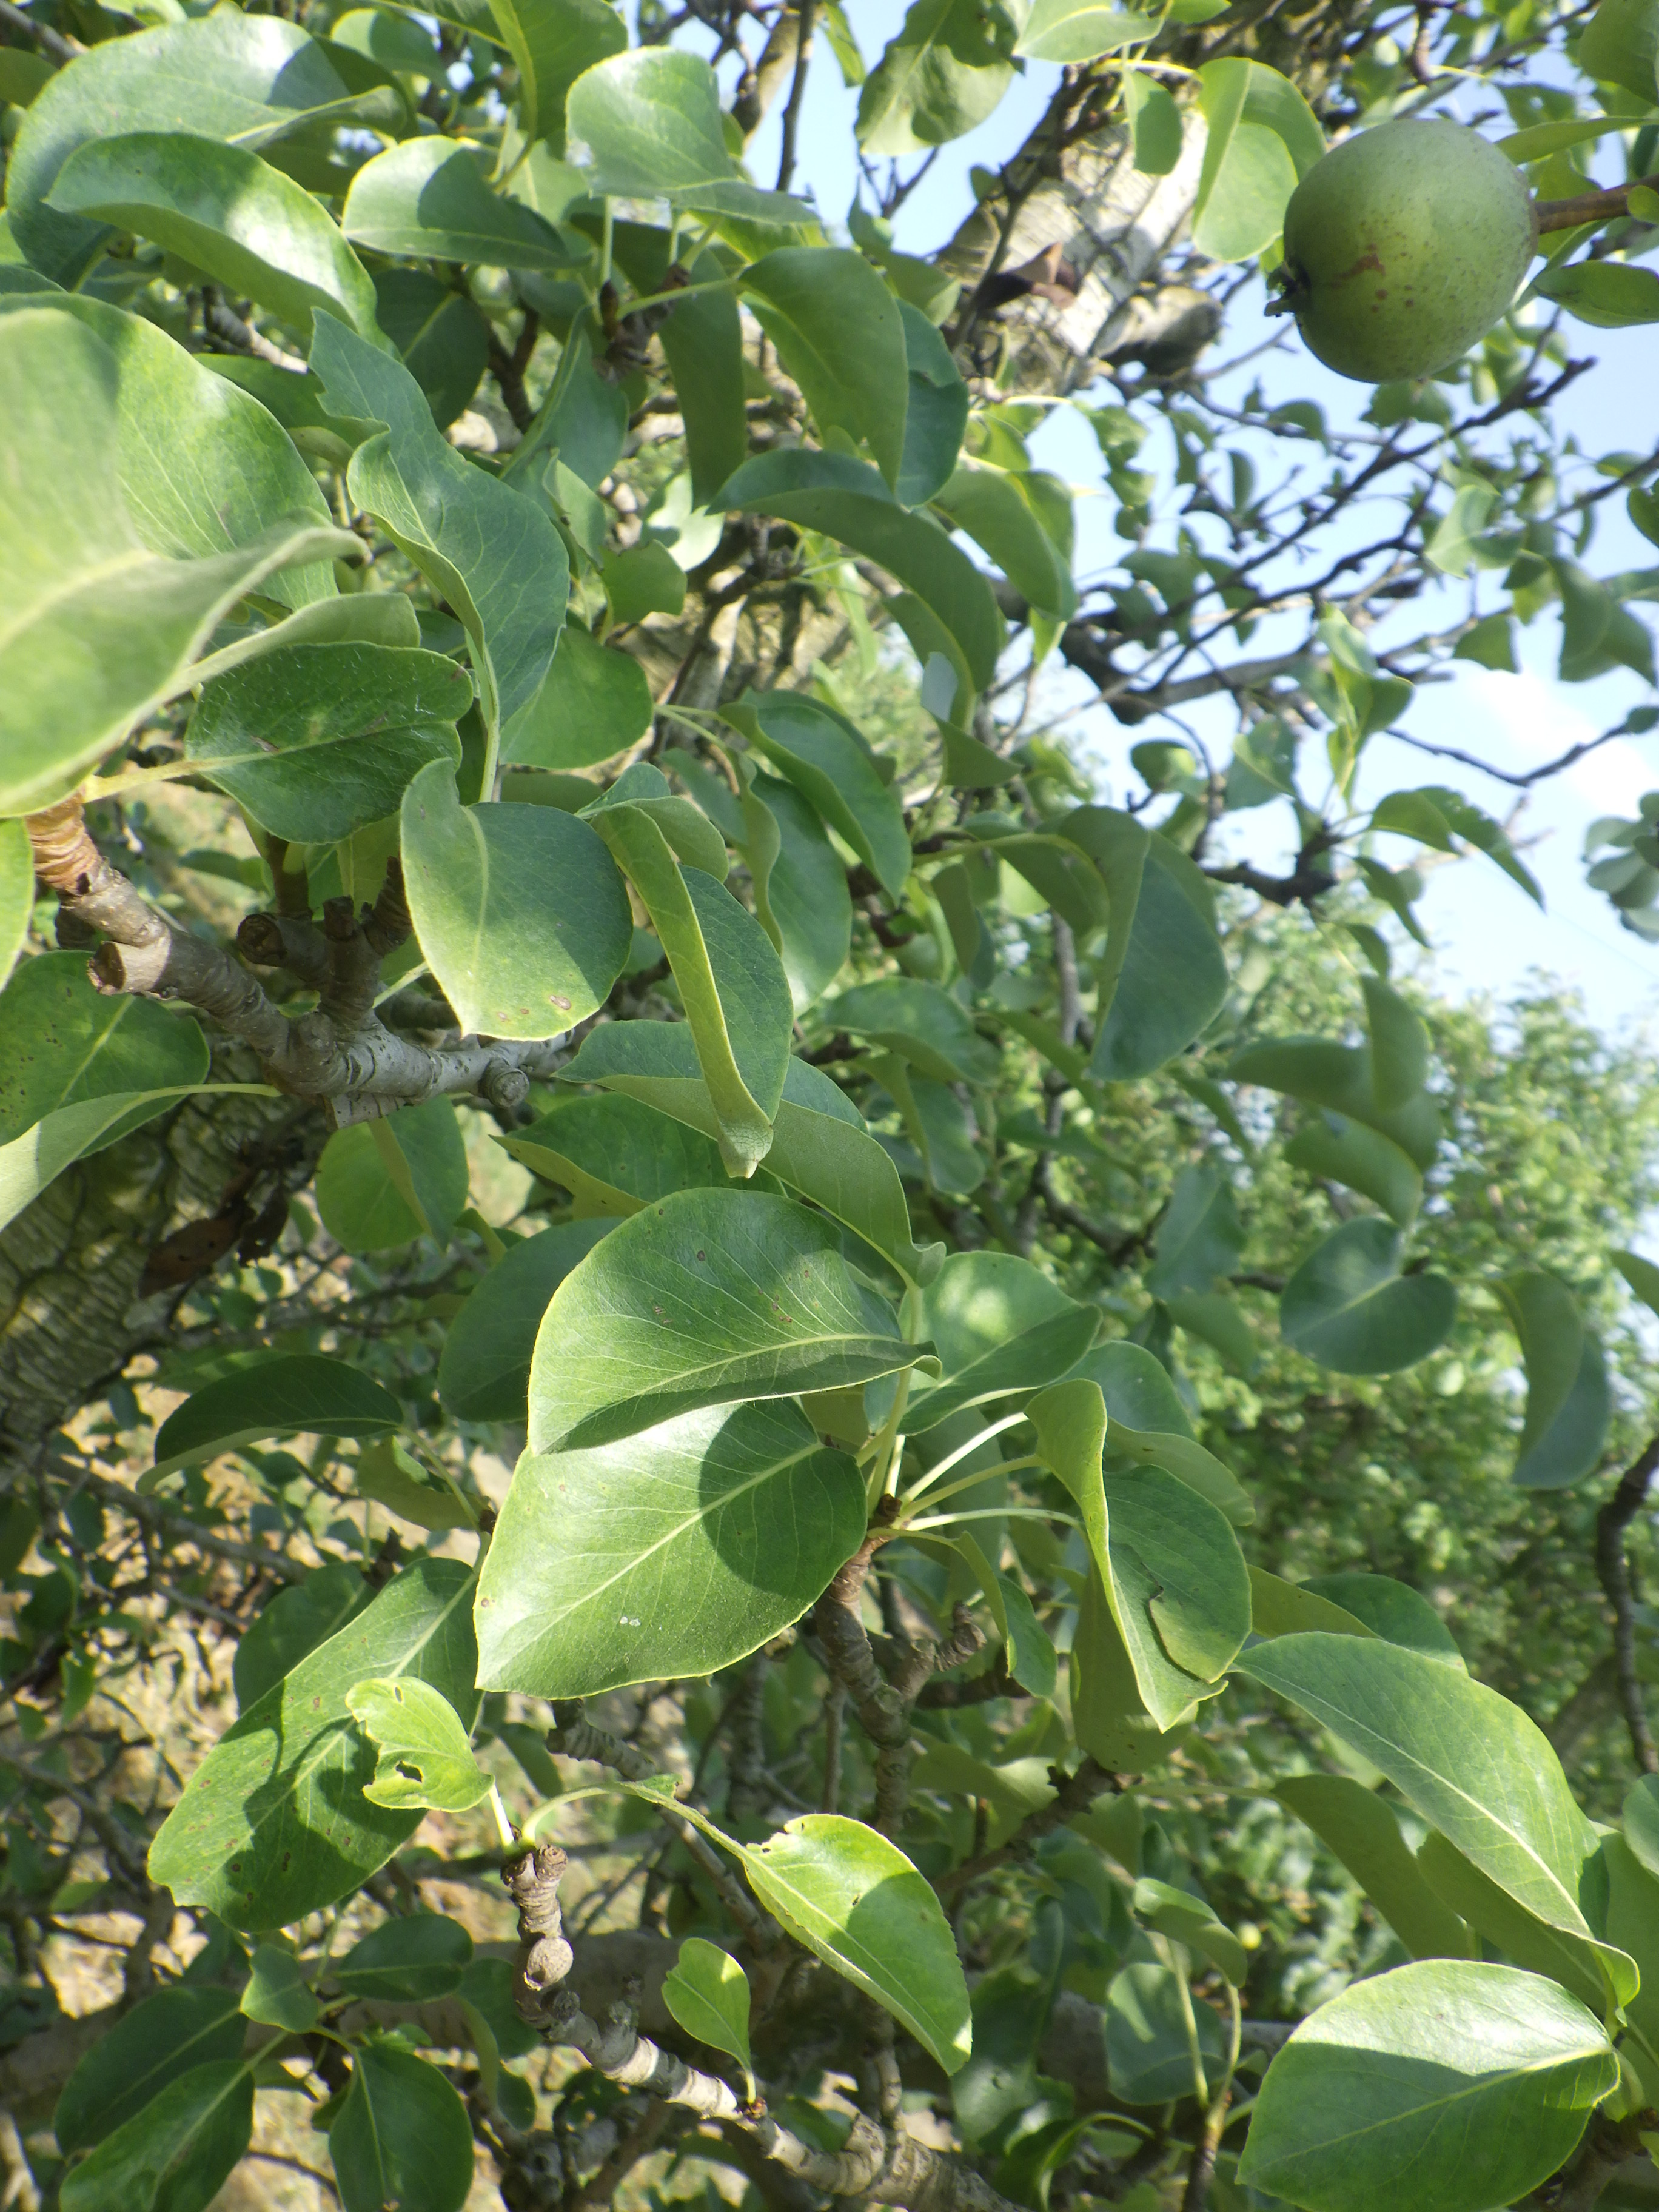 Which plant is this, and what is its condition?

pear, black spot, mechanical damage
